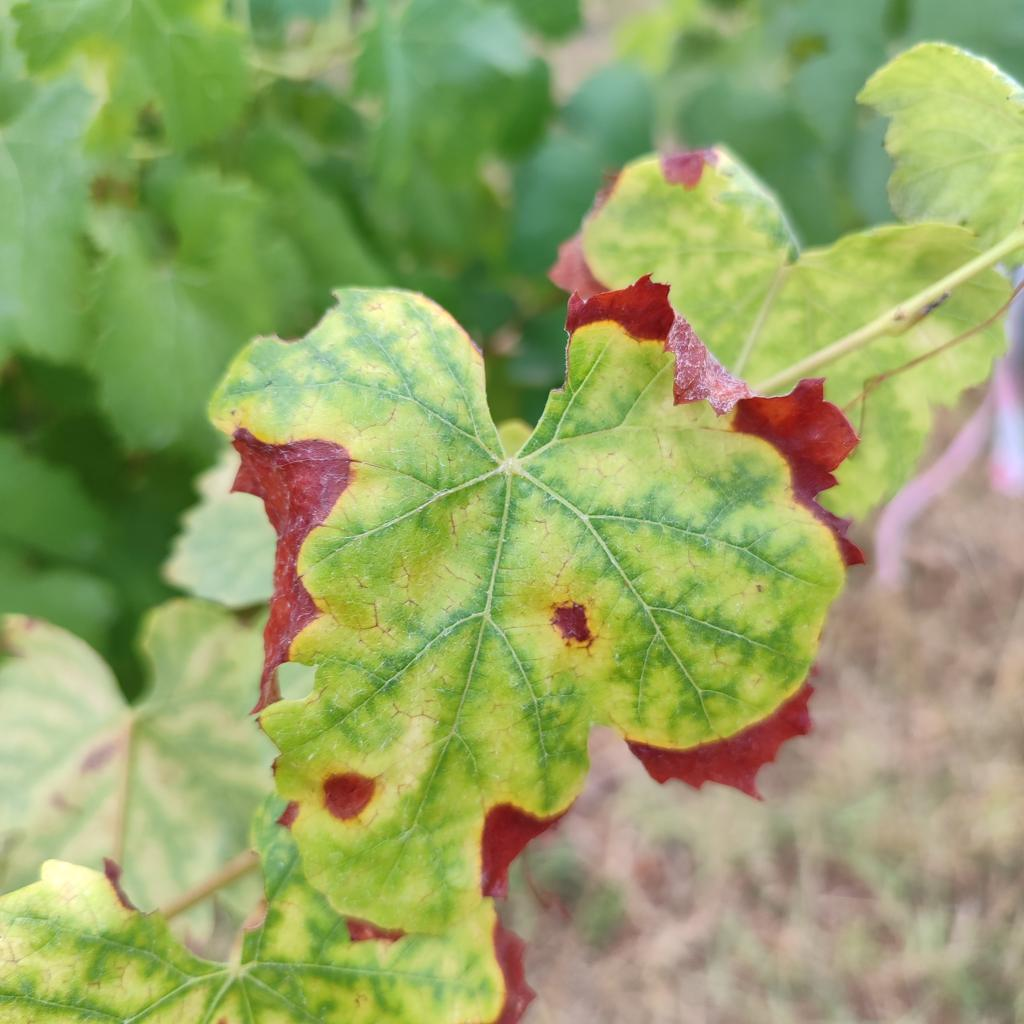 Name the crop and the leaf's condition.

grapevine, esca complex
